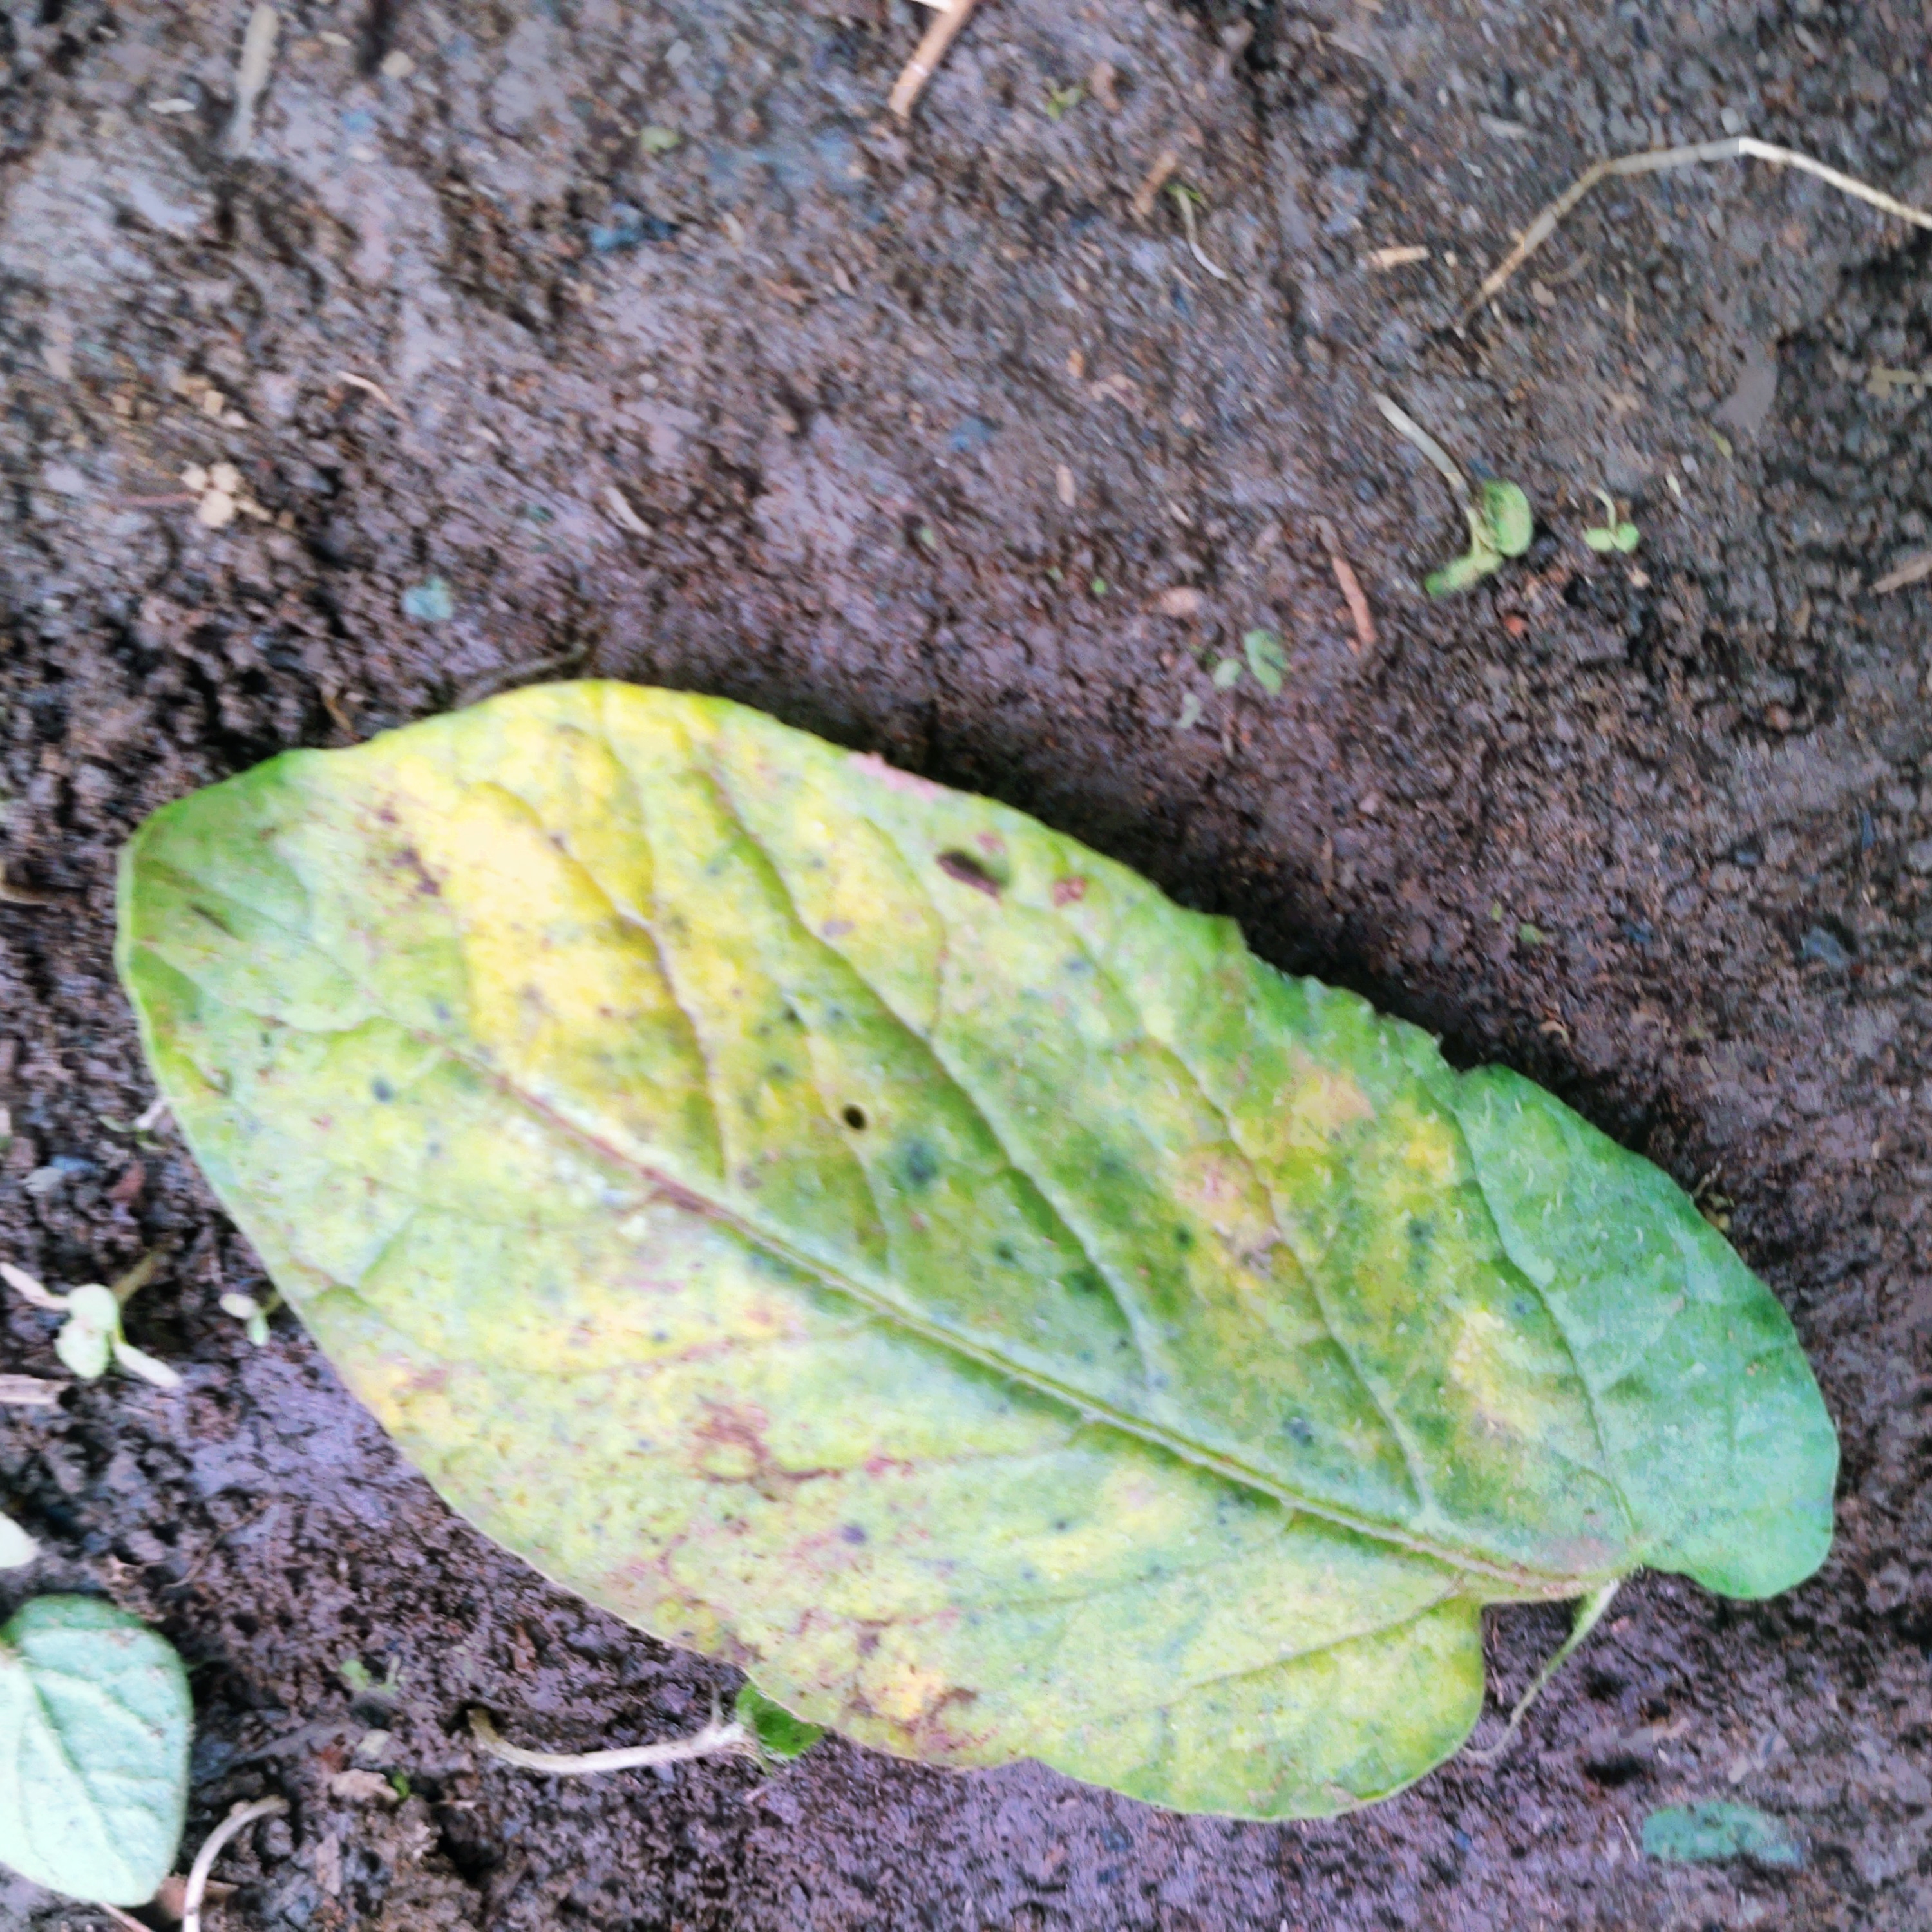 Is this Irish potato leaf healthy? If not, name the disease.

late blight
